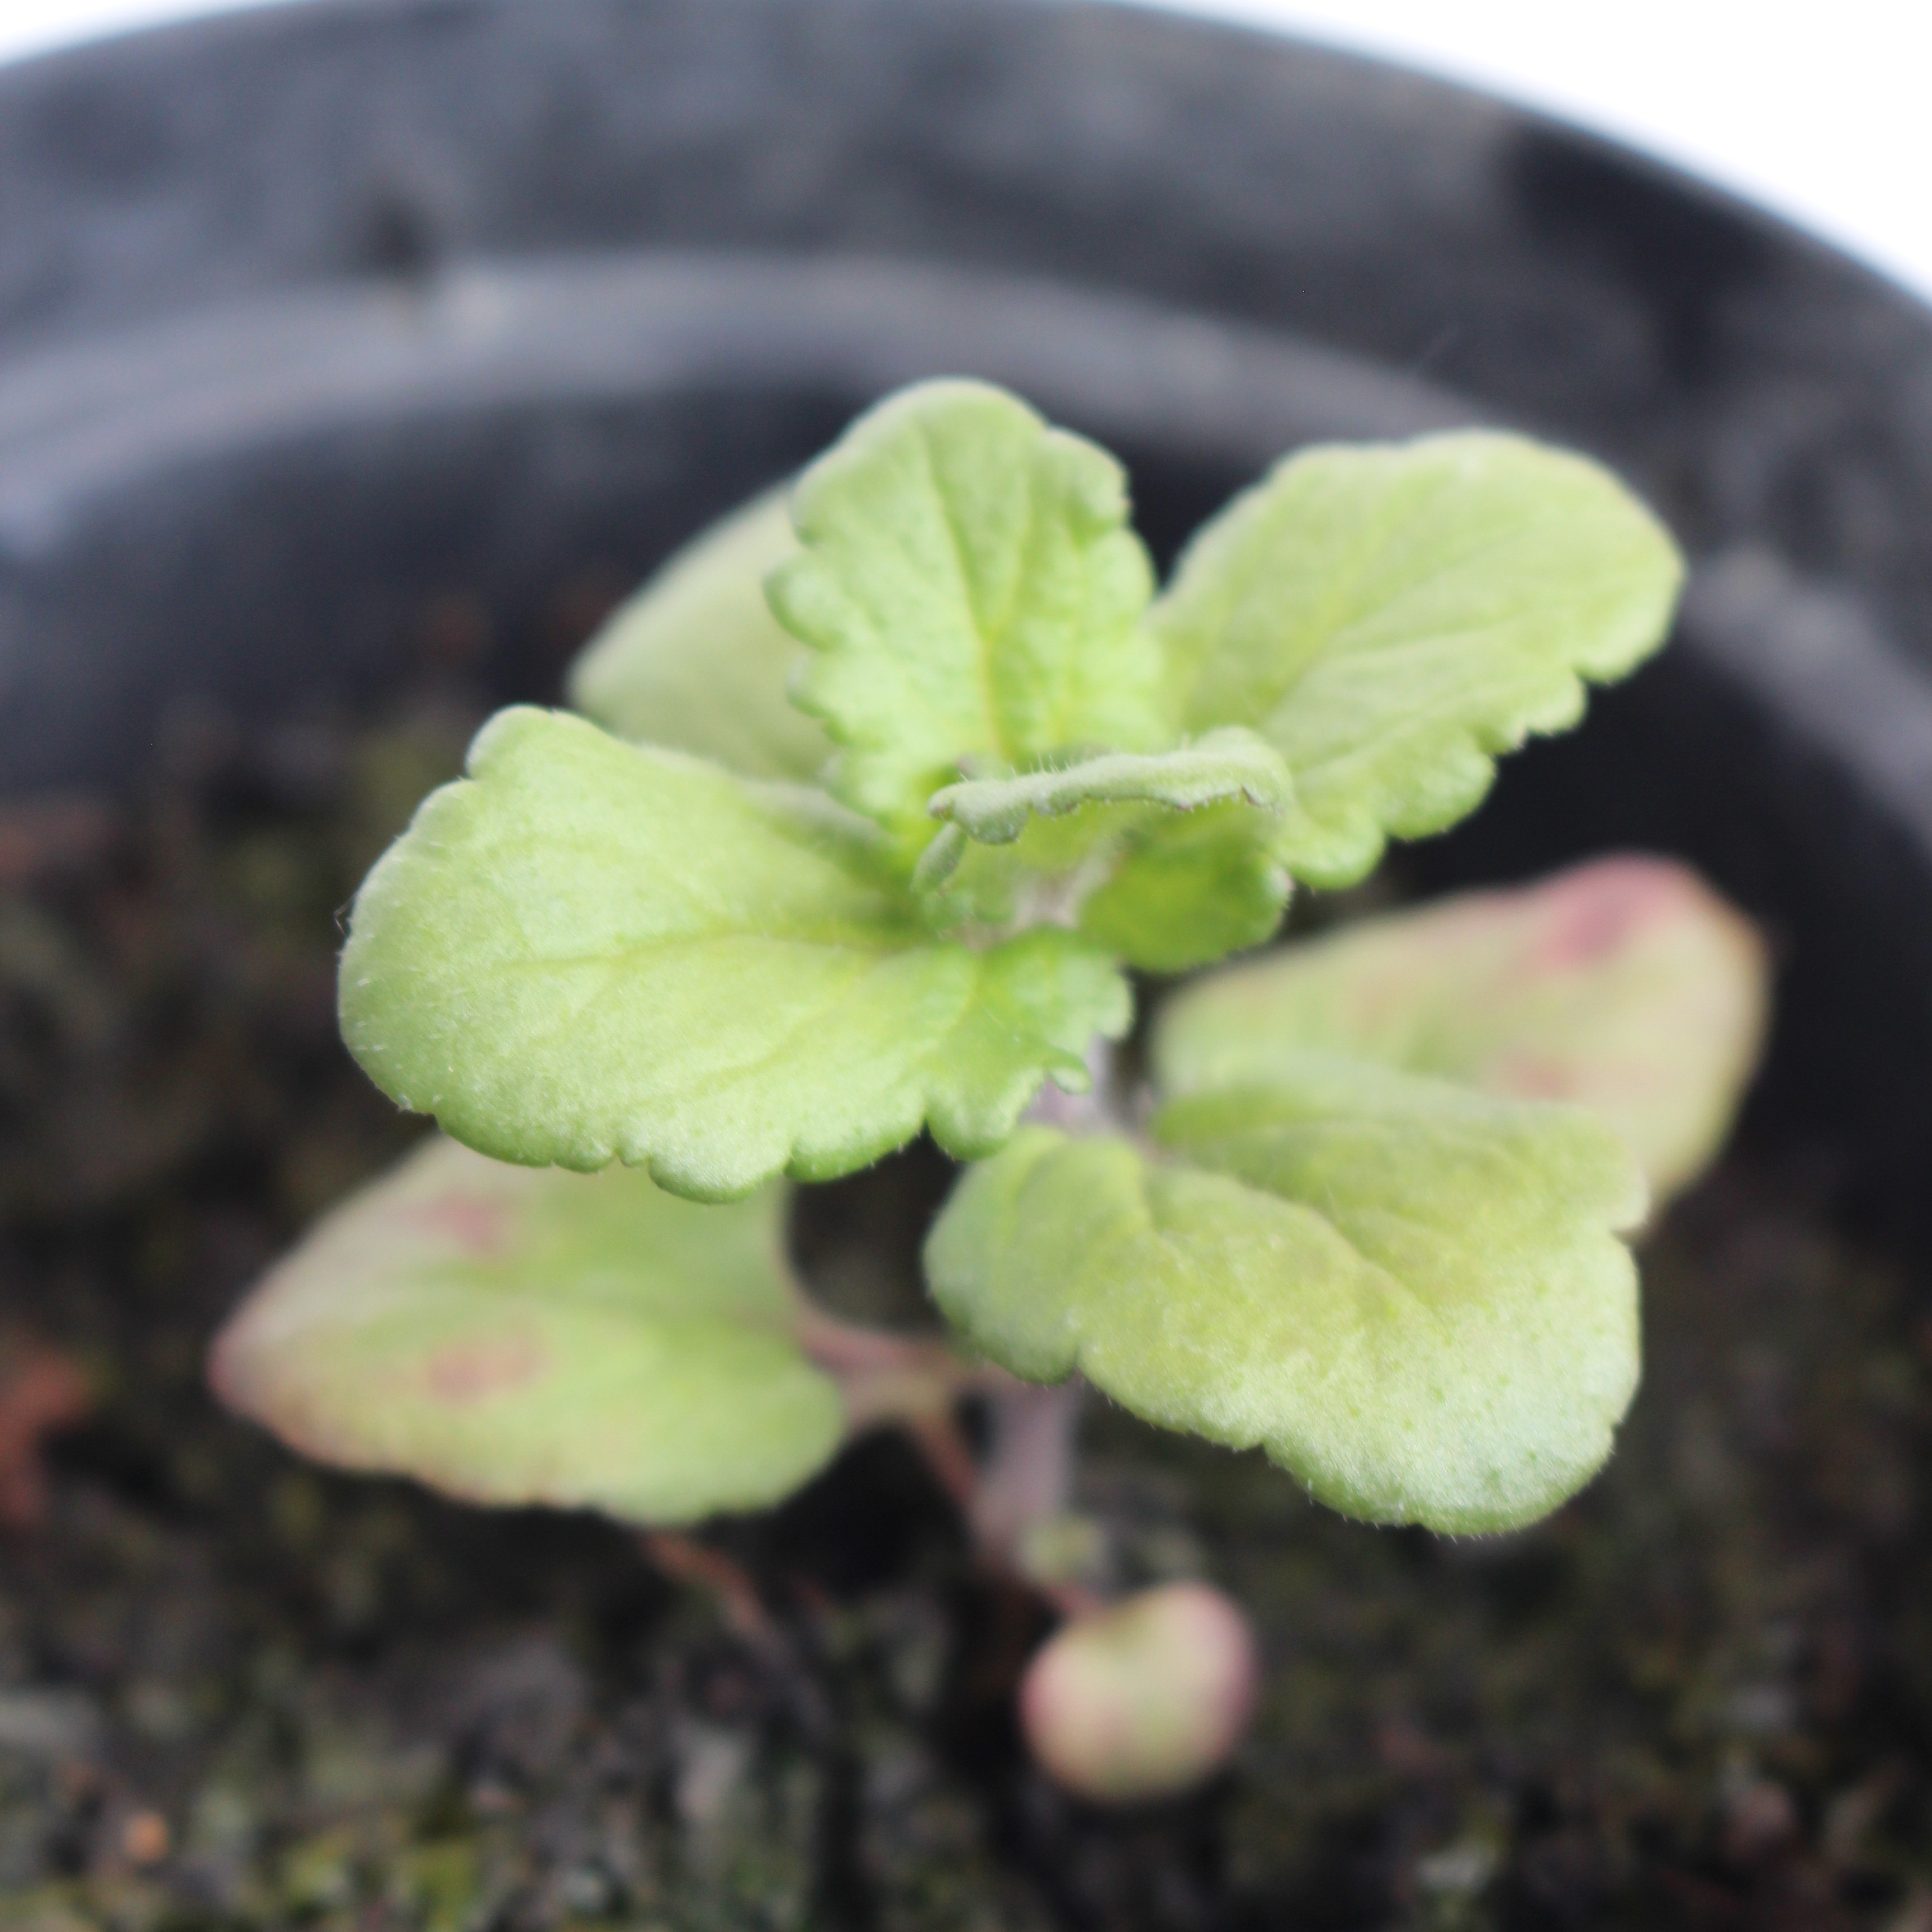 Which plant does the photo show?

Veronica persica
